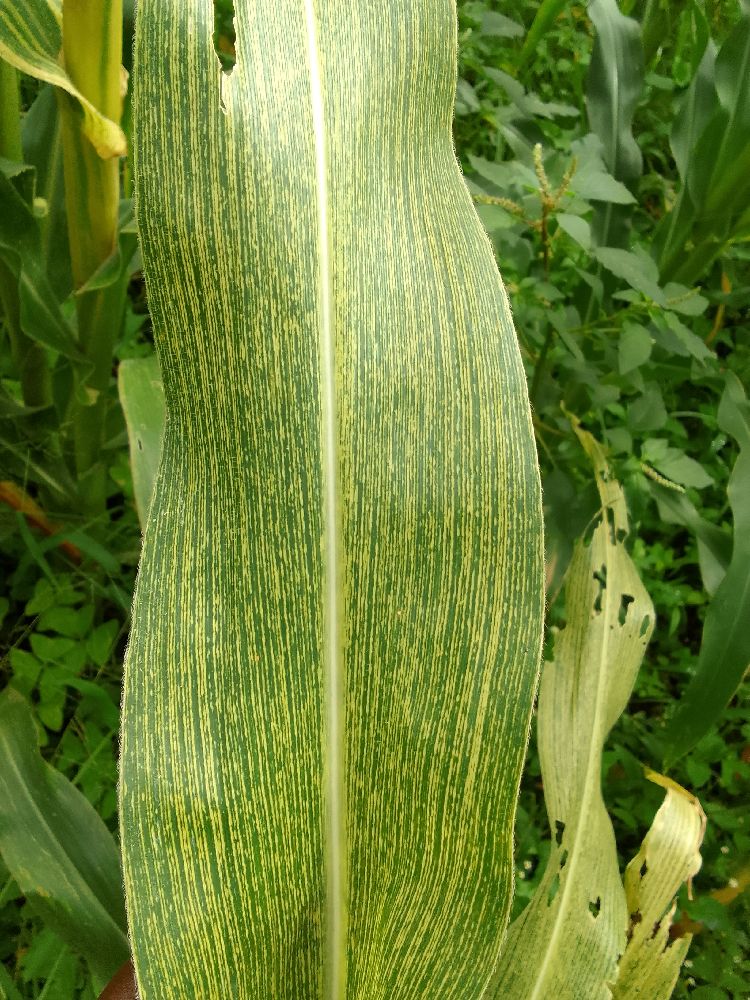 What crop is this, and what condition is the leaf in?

maize, maize streak virus
